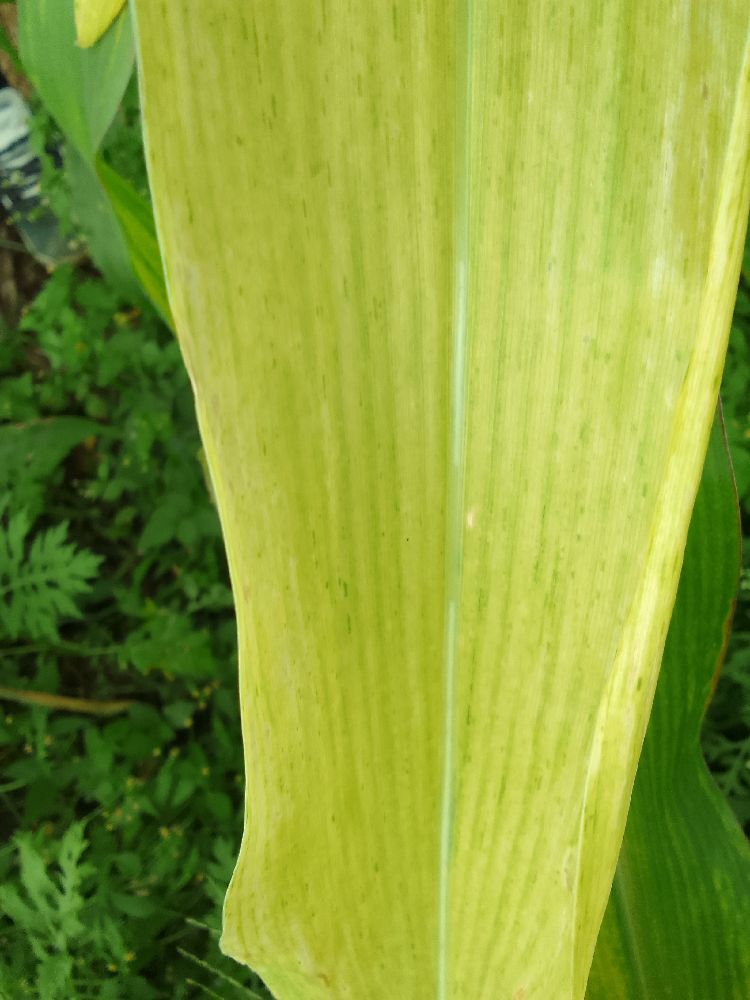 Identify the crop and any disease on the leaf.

maize, maize lethal necrosis
